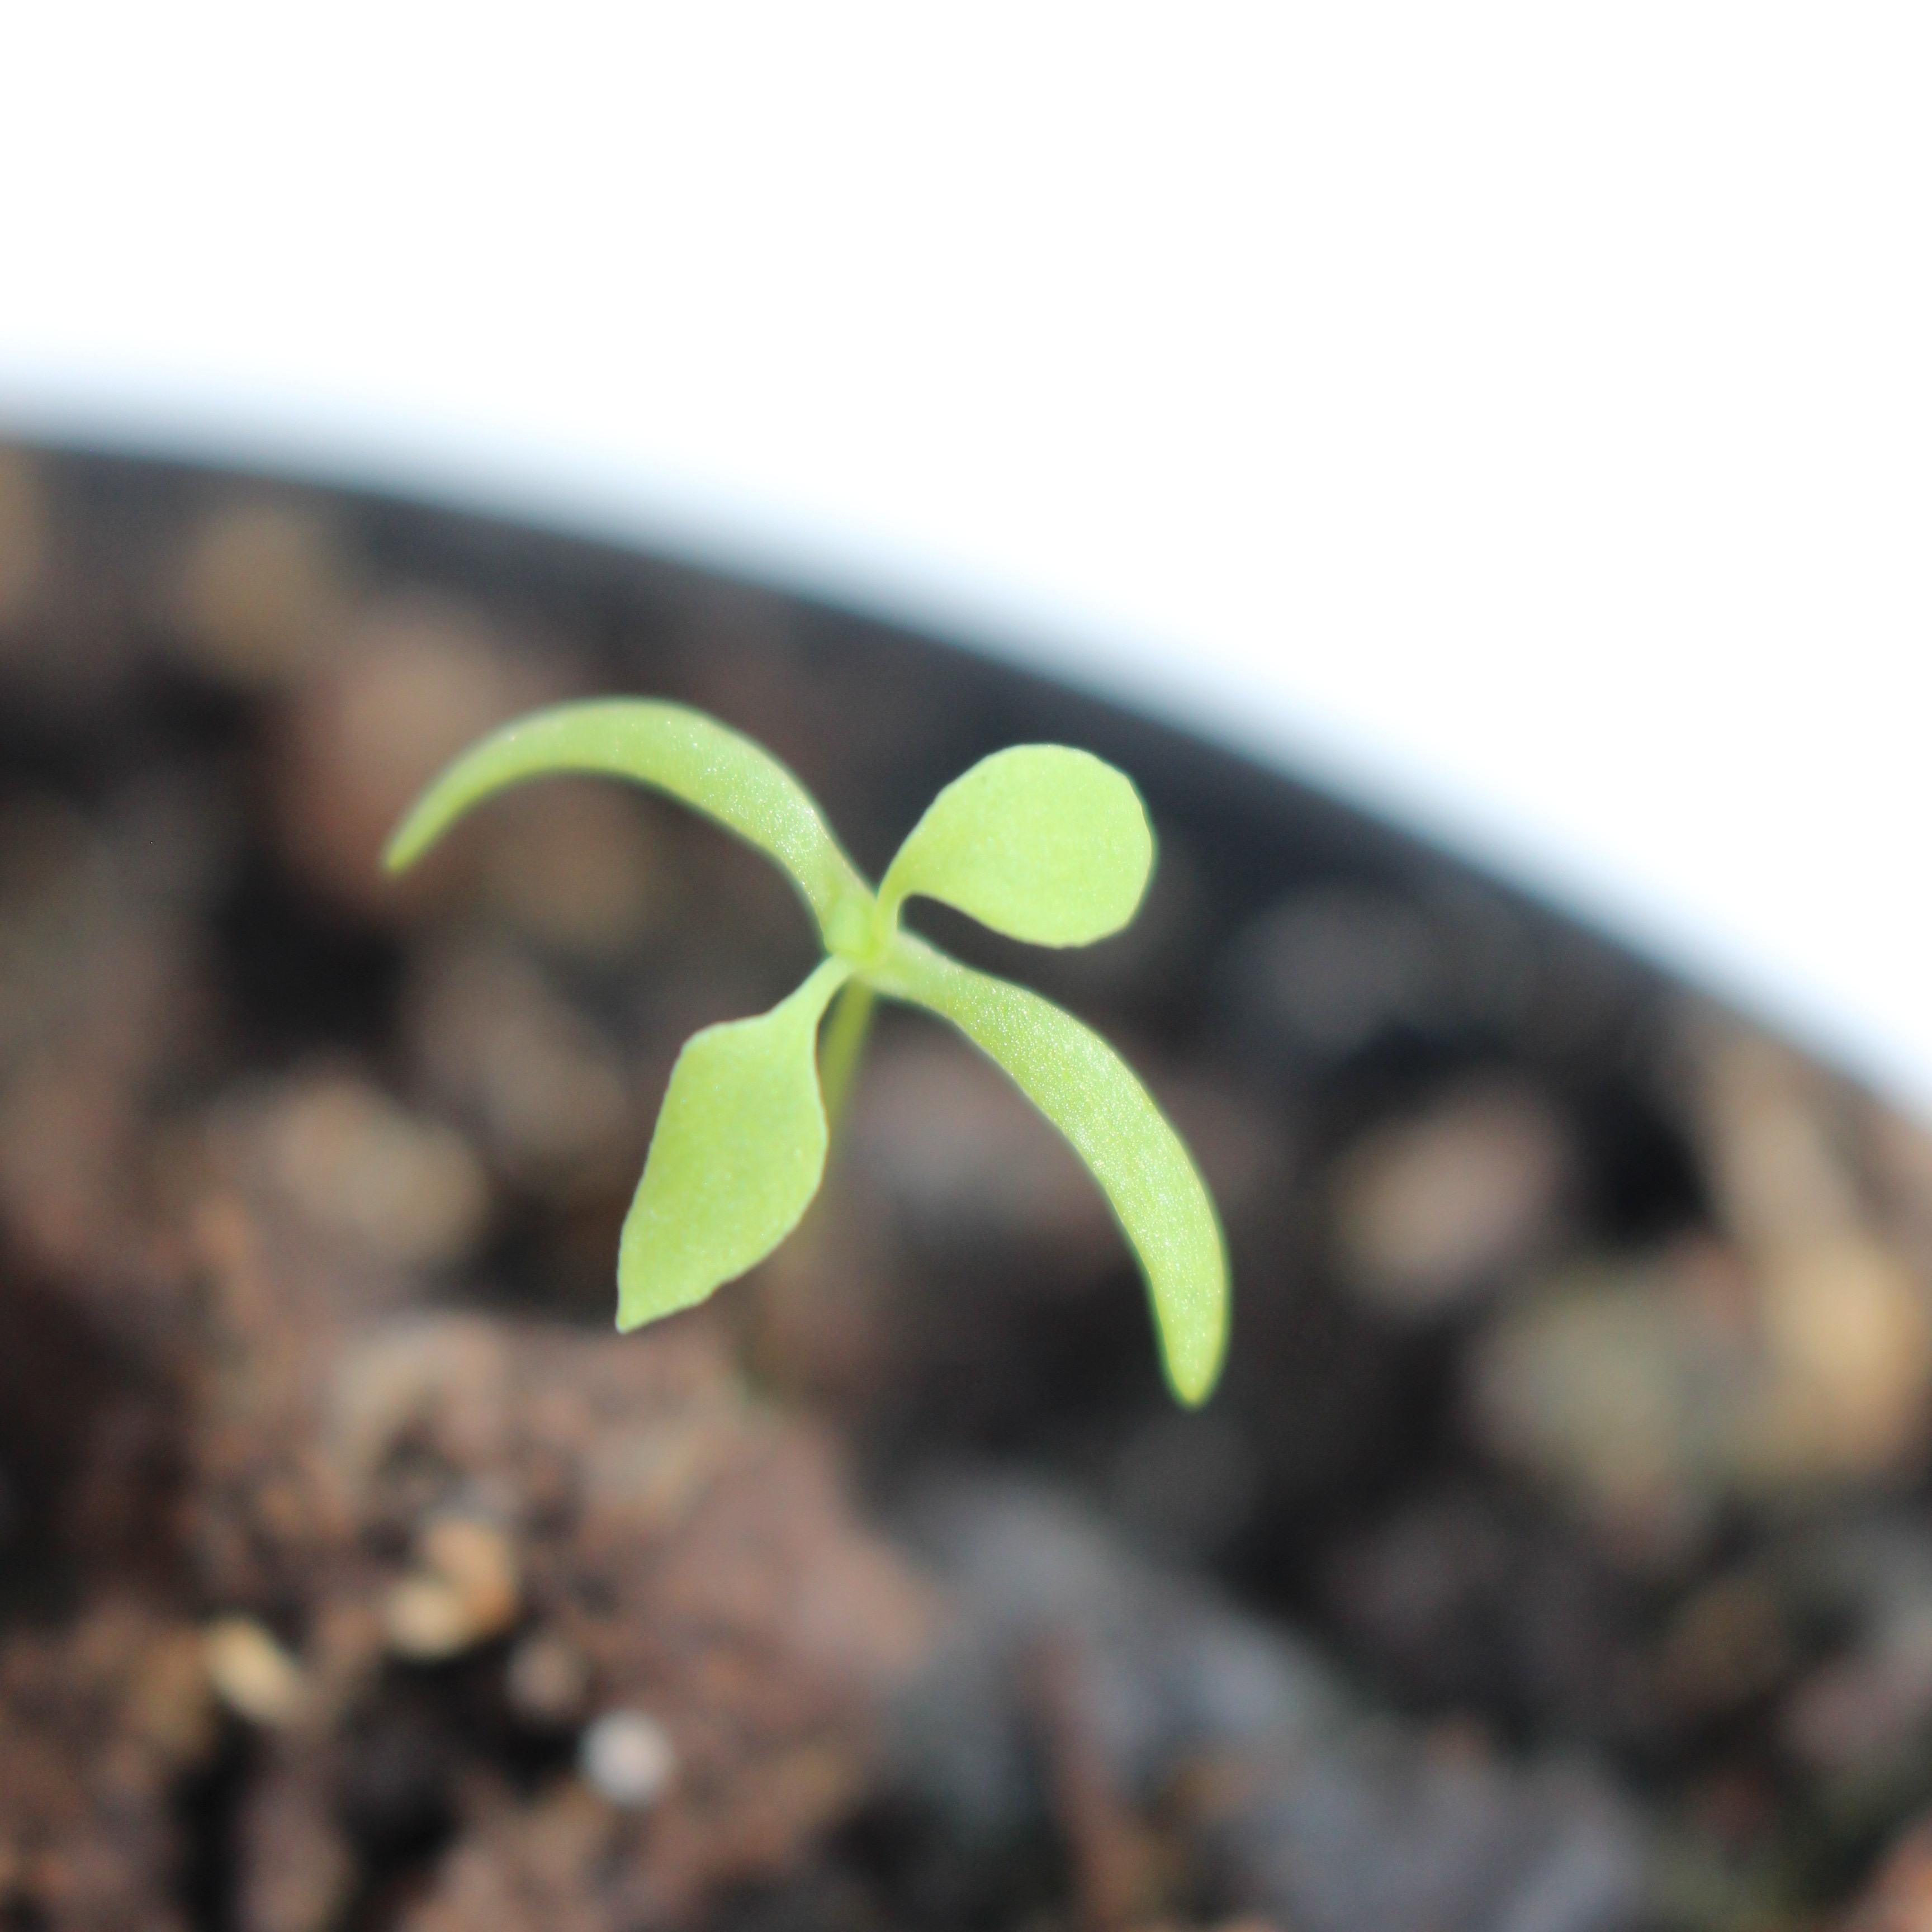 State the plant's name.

Papaver rhoeas
